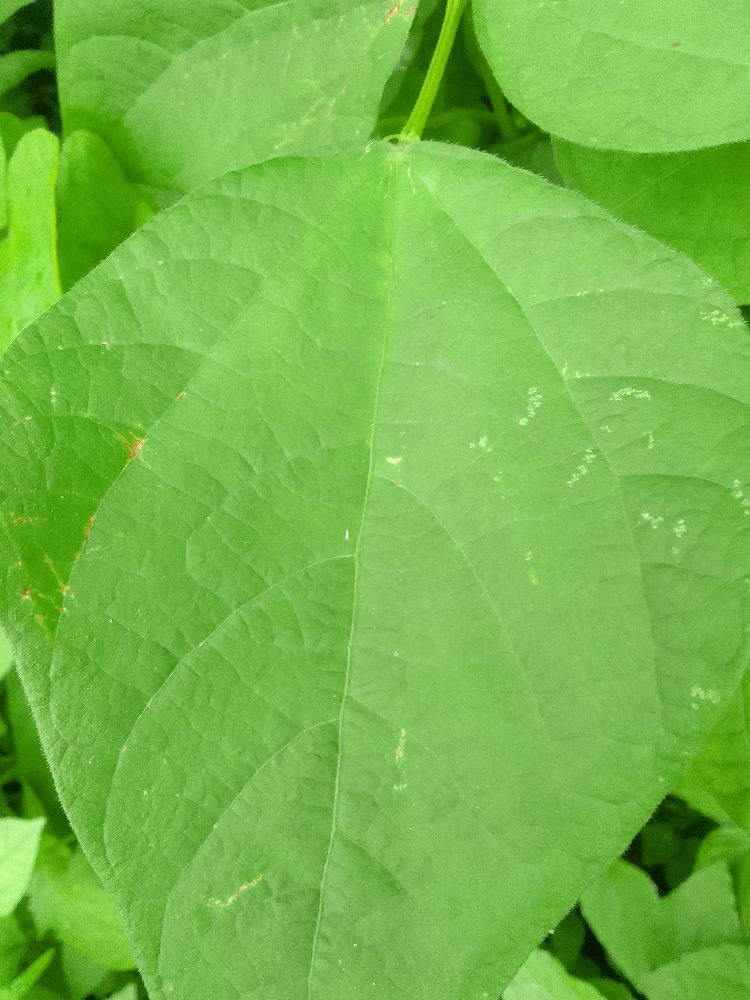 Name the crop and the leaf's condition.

common bean, healthy
